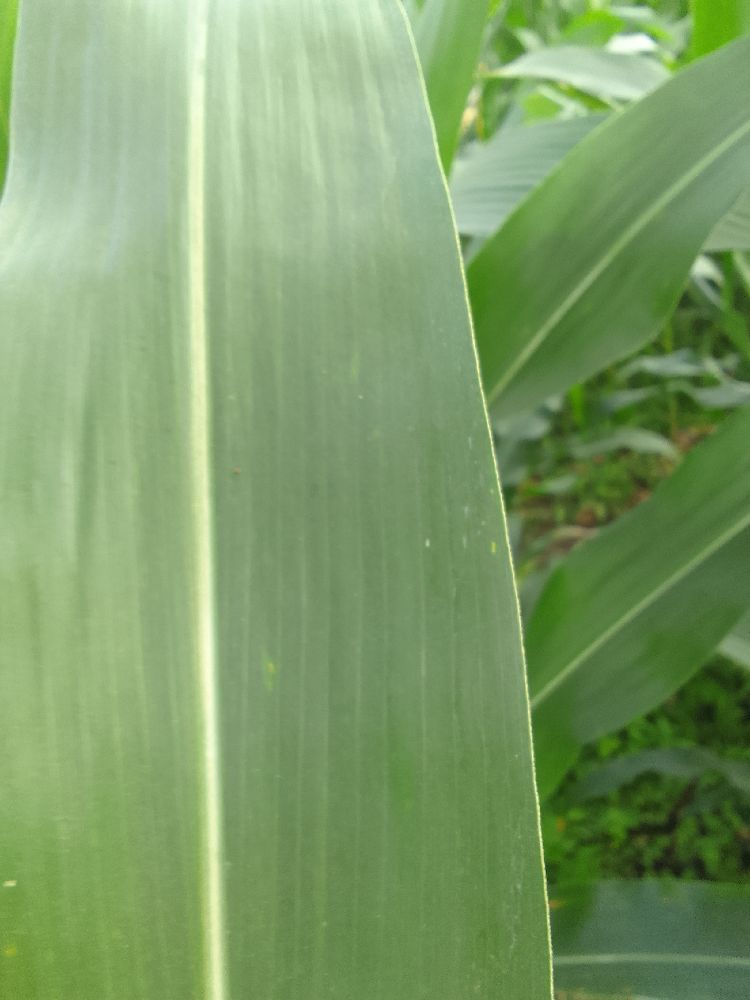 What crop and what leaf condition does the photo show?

maize, healthy
